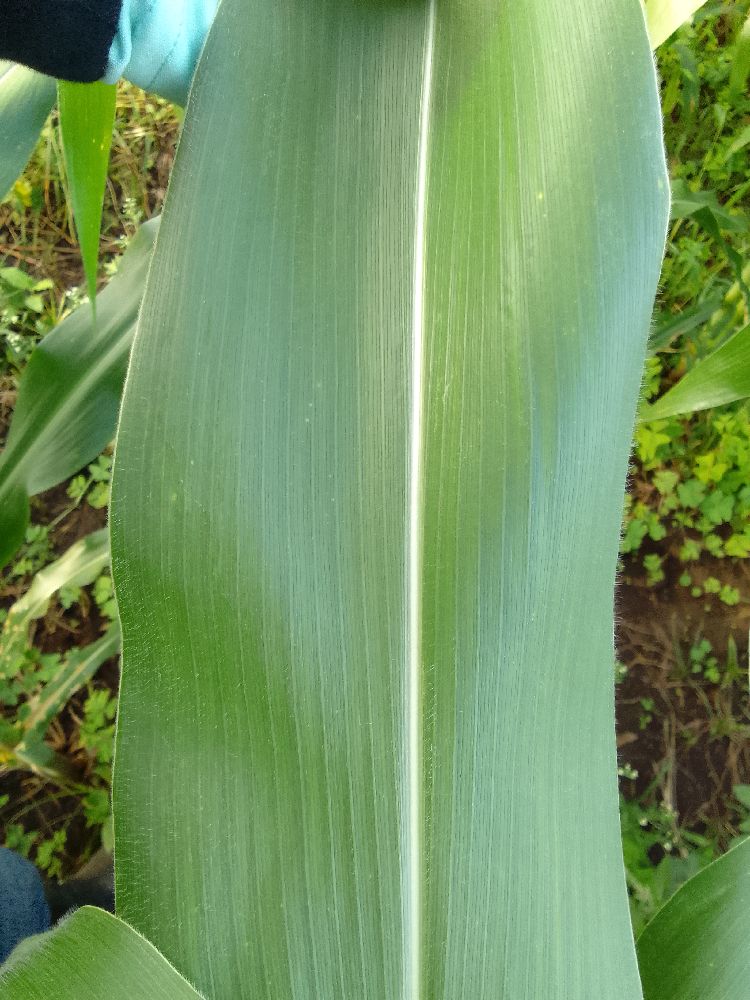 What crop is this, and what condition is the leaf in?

maize, healthy
